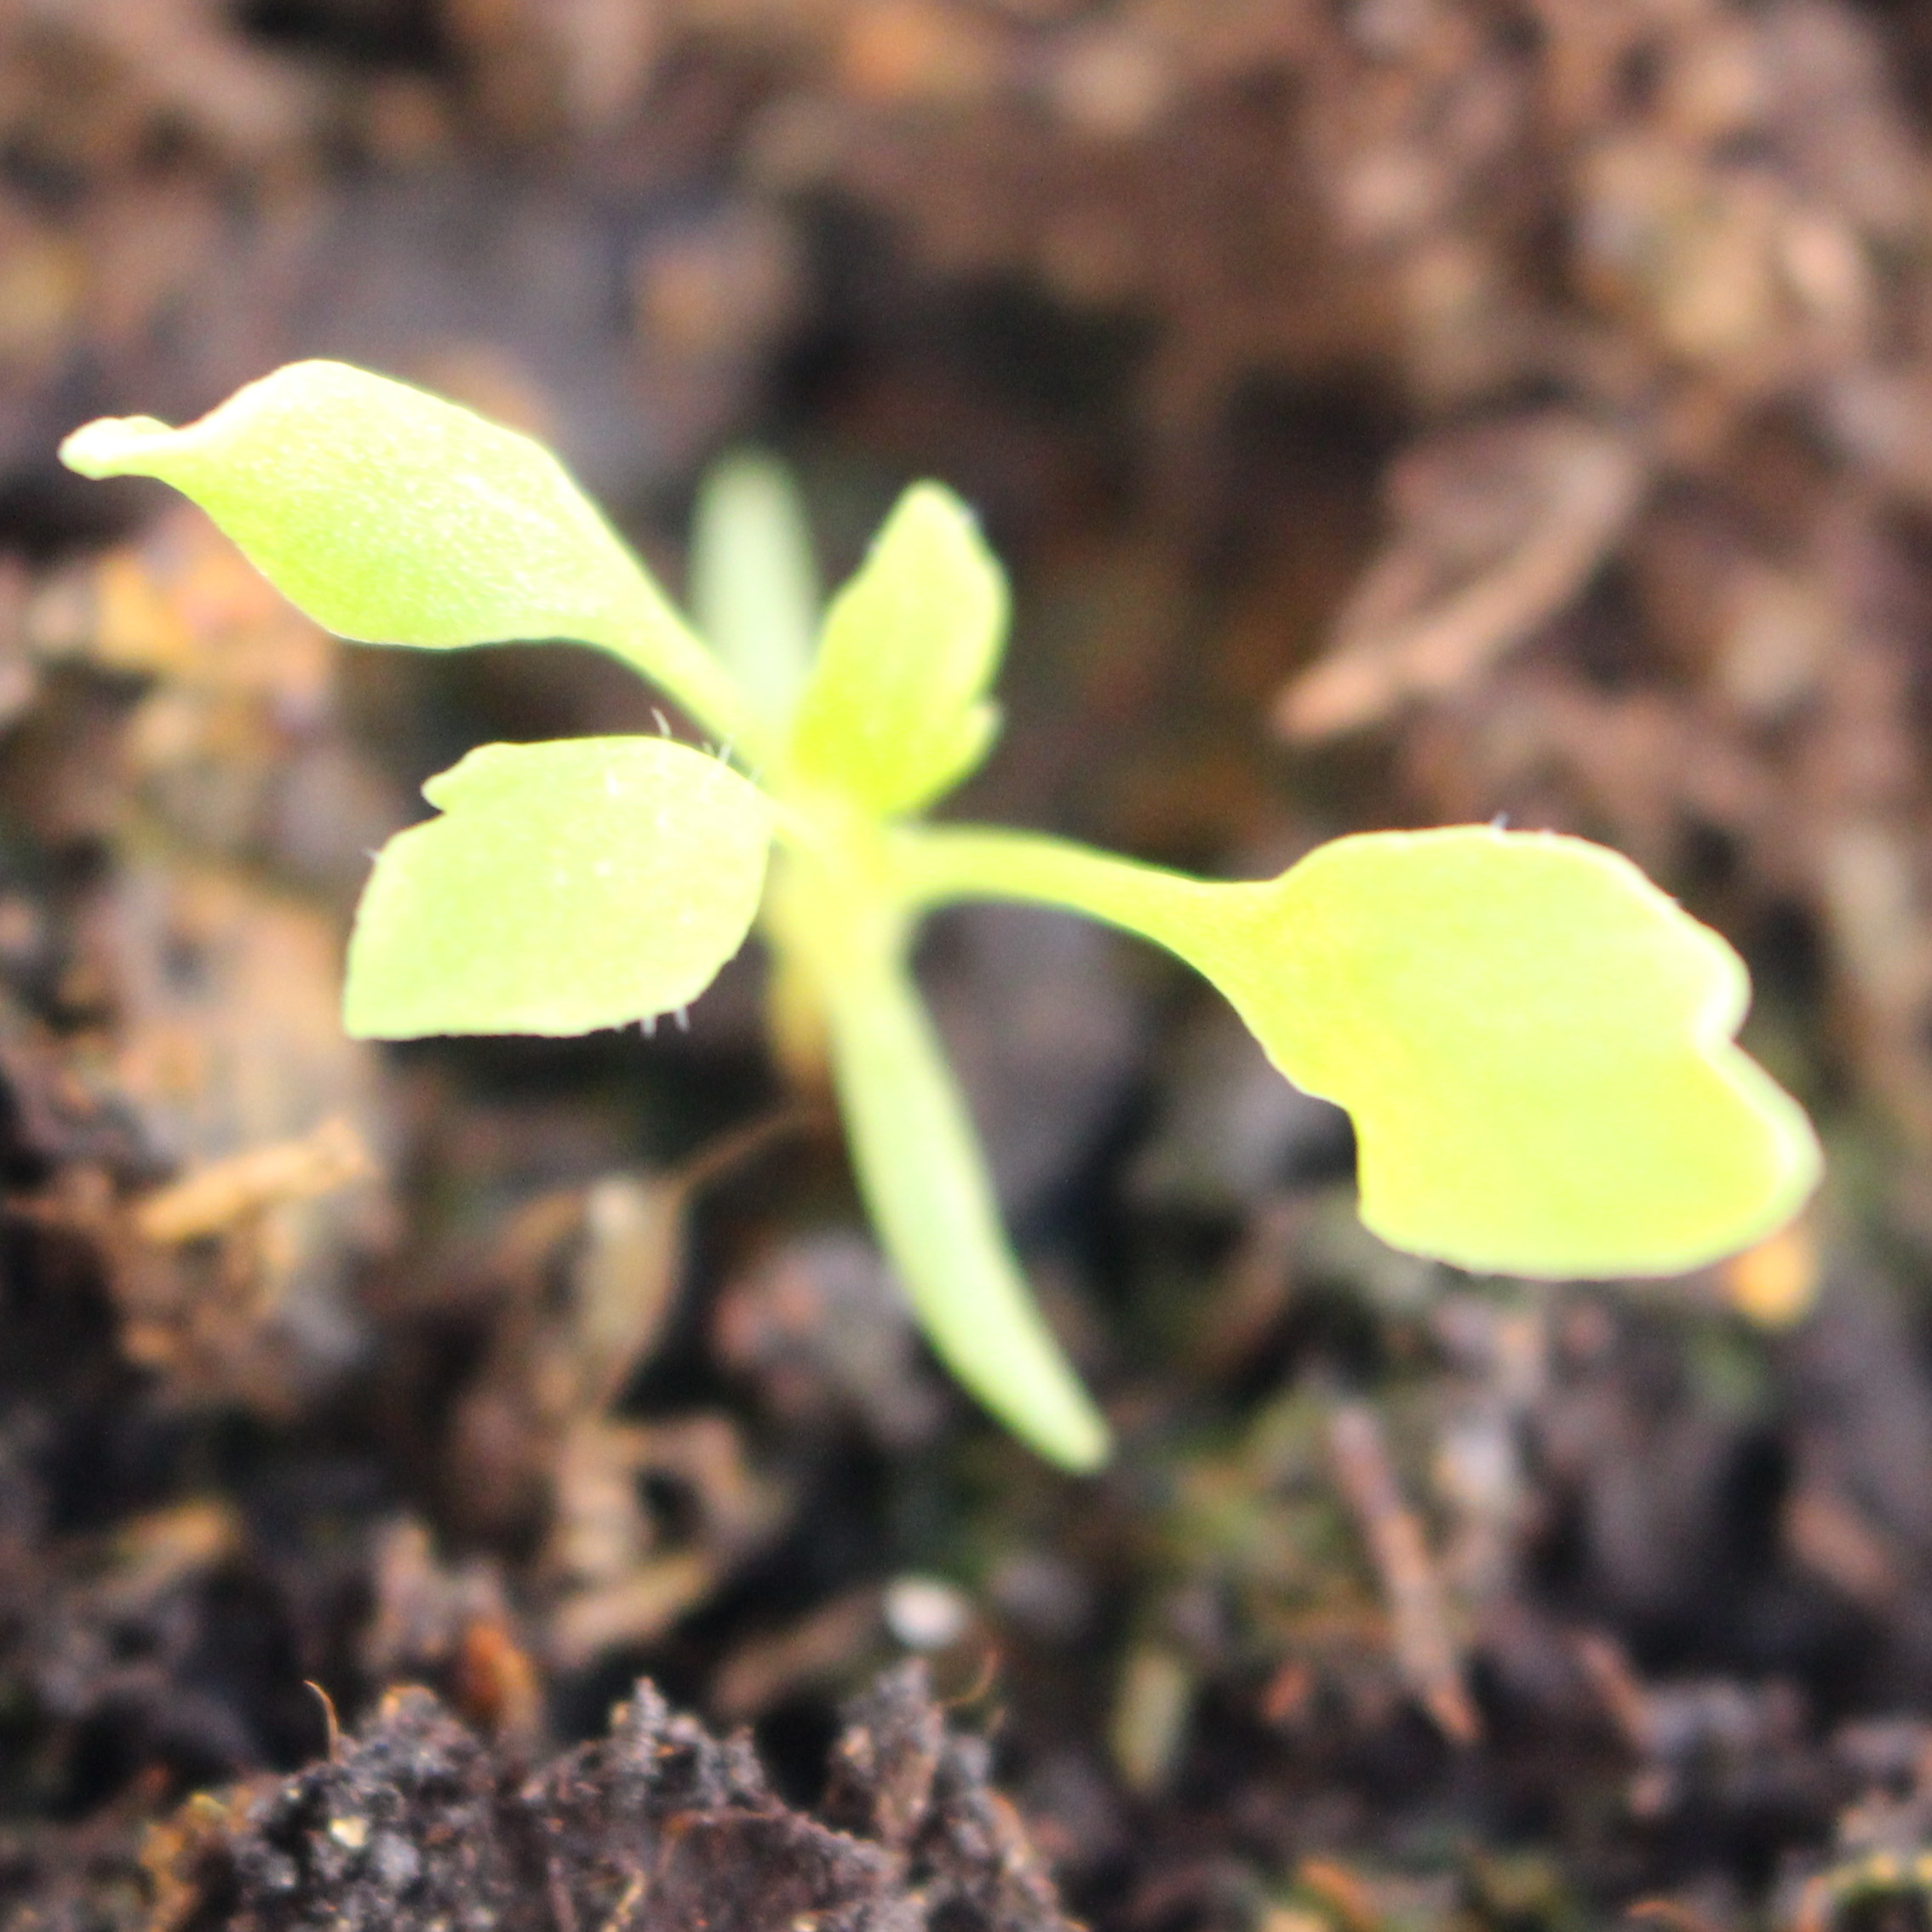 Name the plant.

Papaver rhoeas
